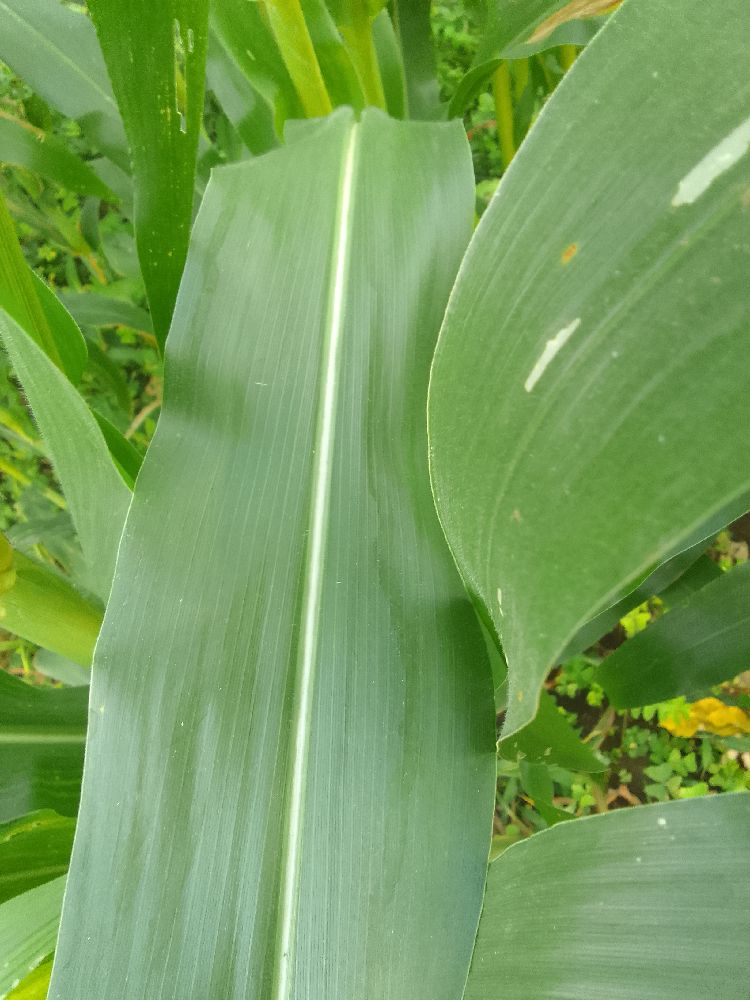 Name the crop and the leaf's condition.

maize, healthy
